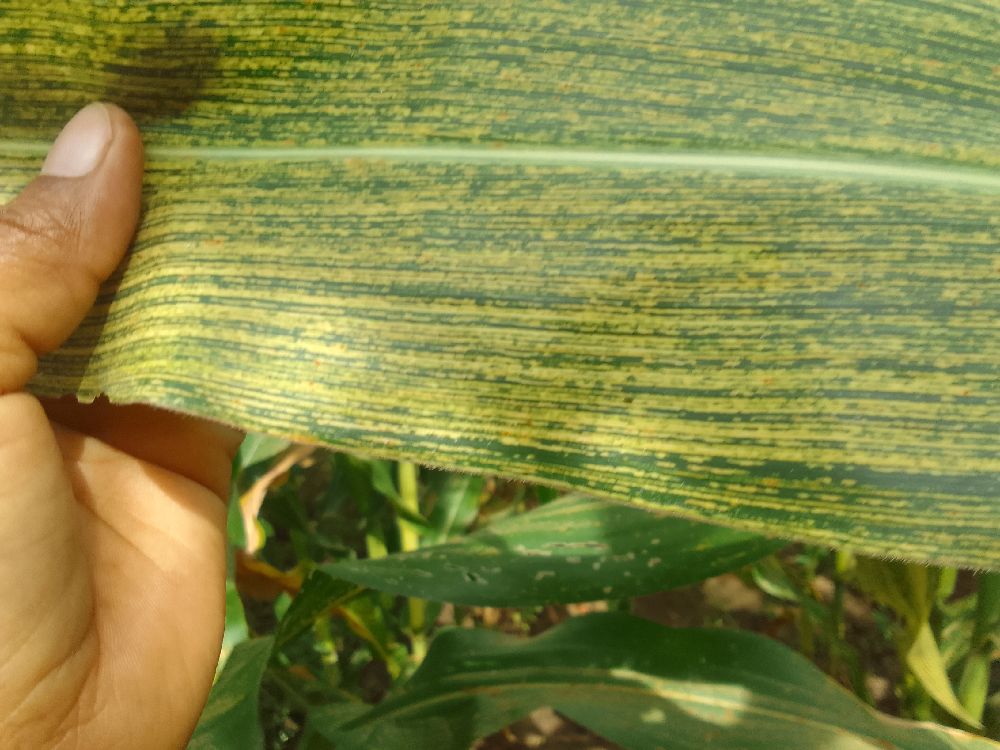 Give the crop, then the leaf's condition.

maize, maize streak virus
